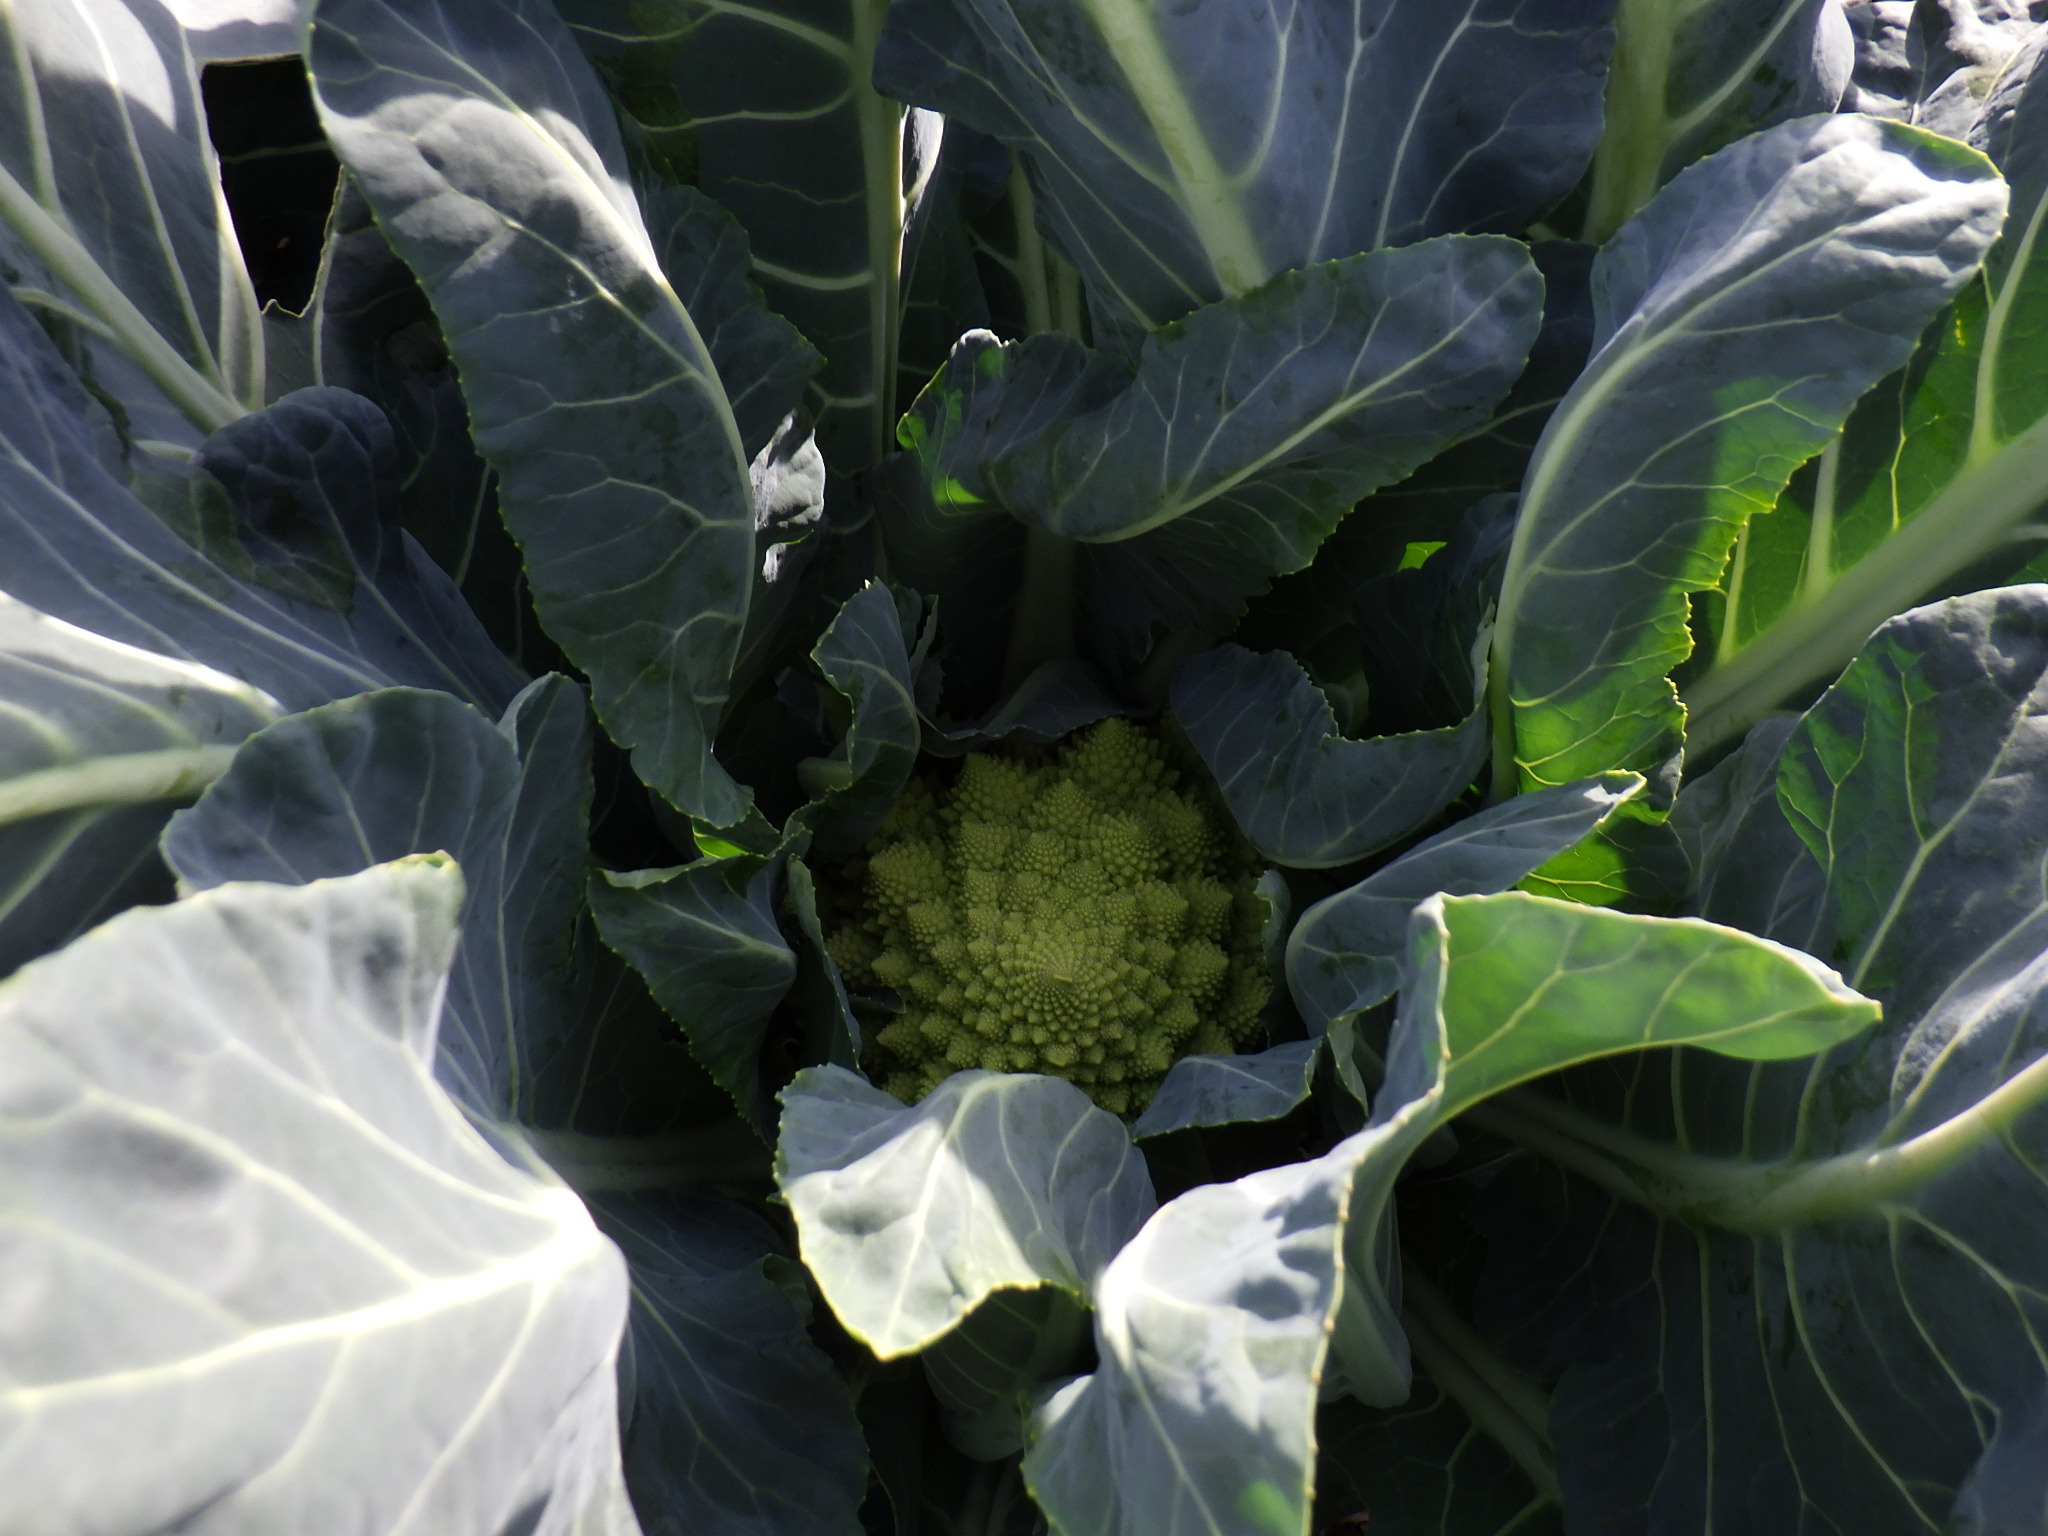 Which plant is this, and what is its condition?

broccoli, healthy
